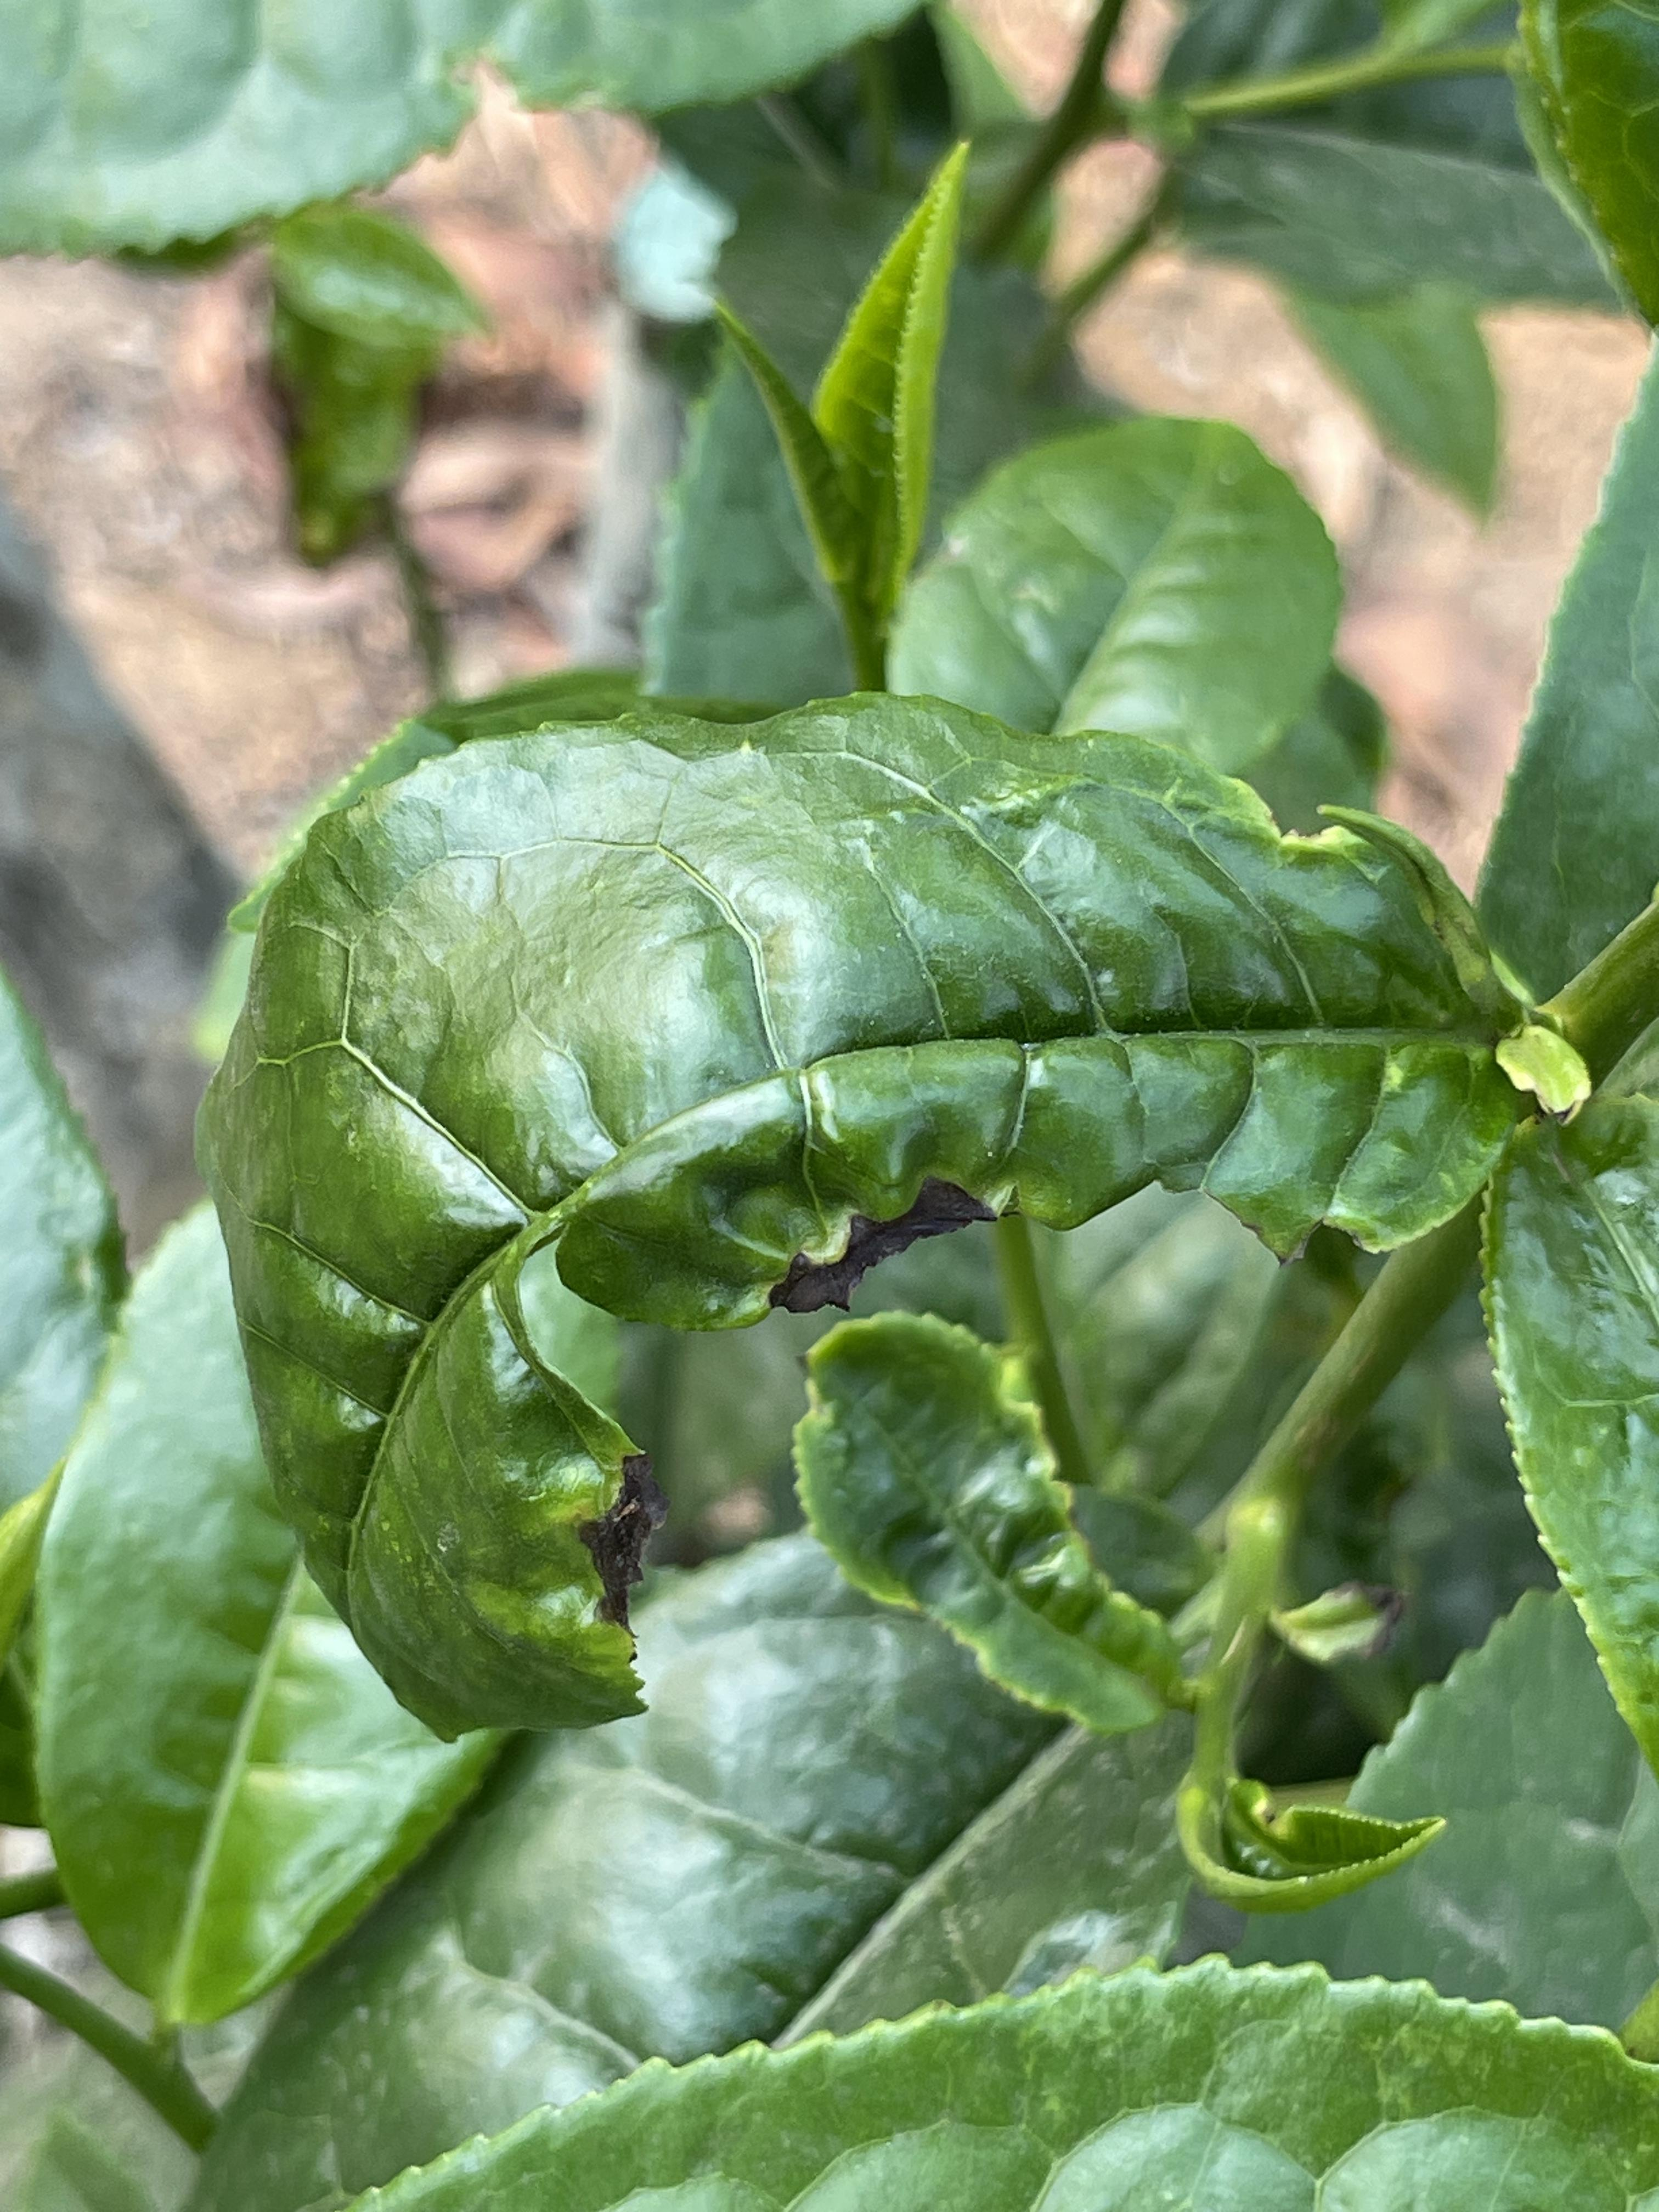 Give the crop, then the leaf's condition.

tea, helopeltis
